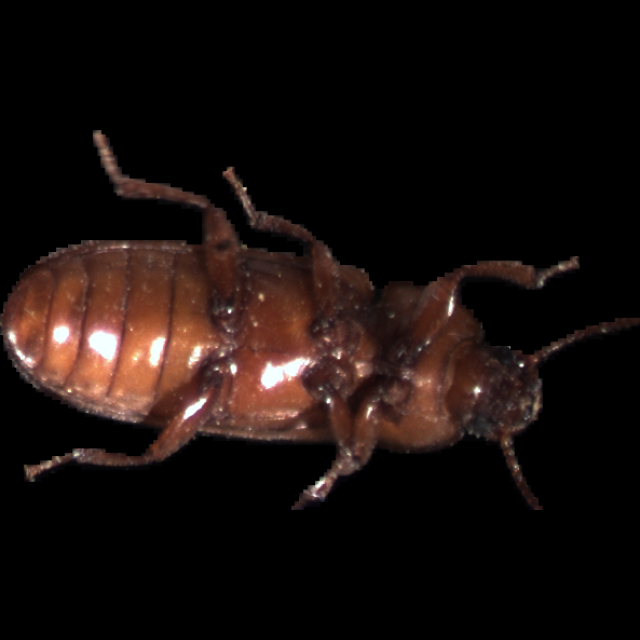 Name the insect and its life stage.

mealworm beetle
